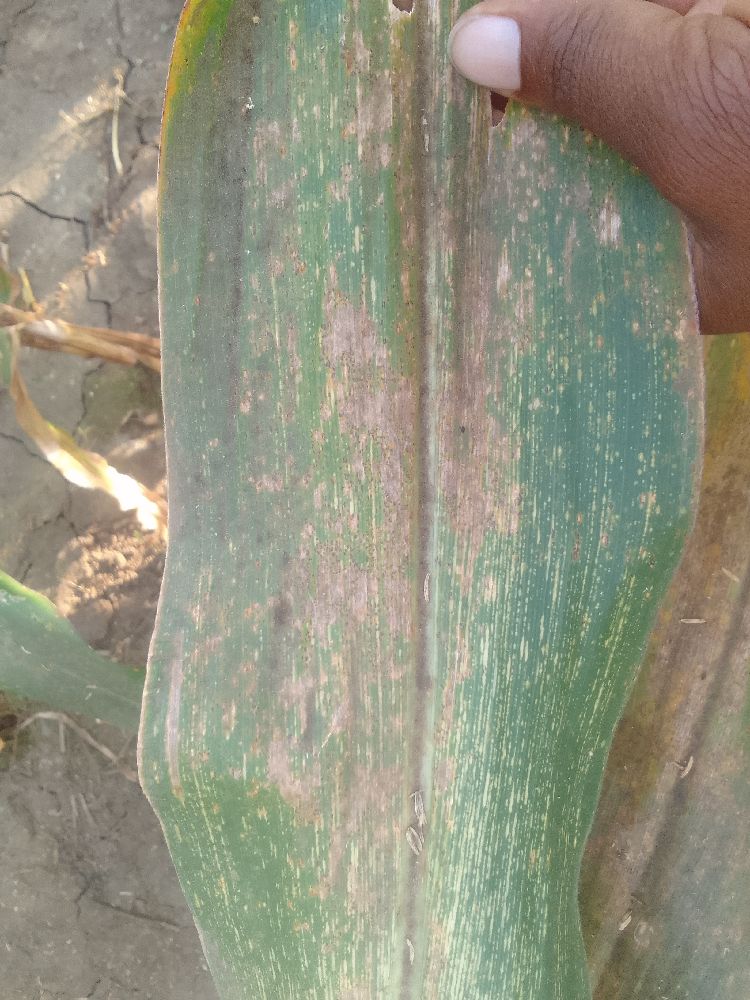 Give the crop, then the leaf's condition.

maize, maize streak virus
